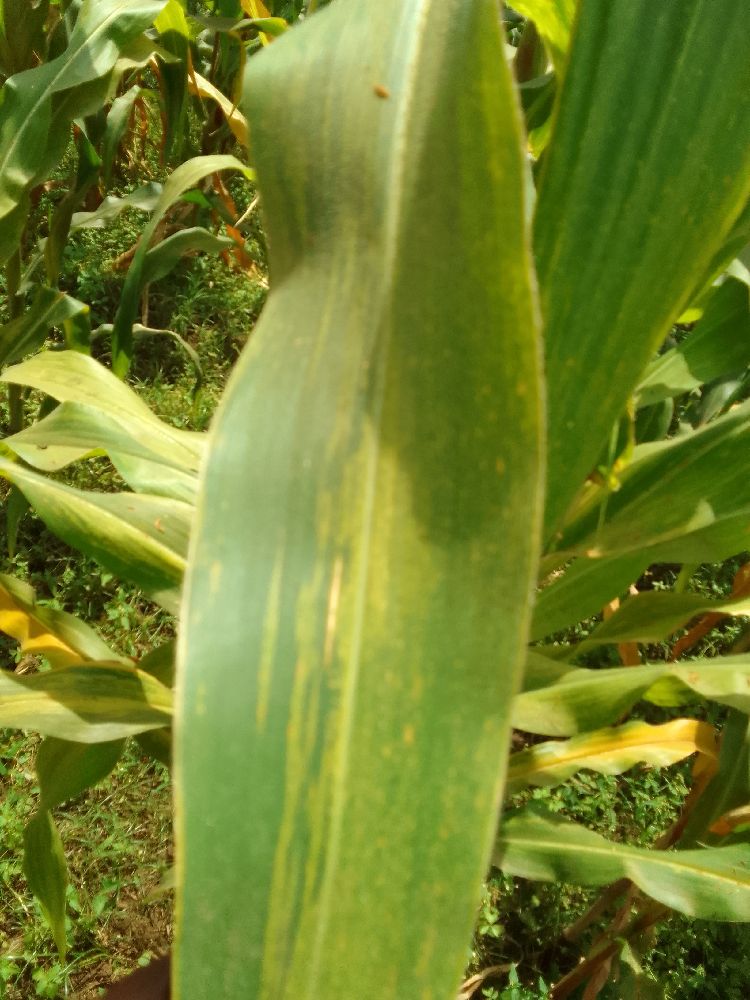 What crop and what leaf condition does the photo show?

maize, maize lethal necrosis
